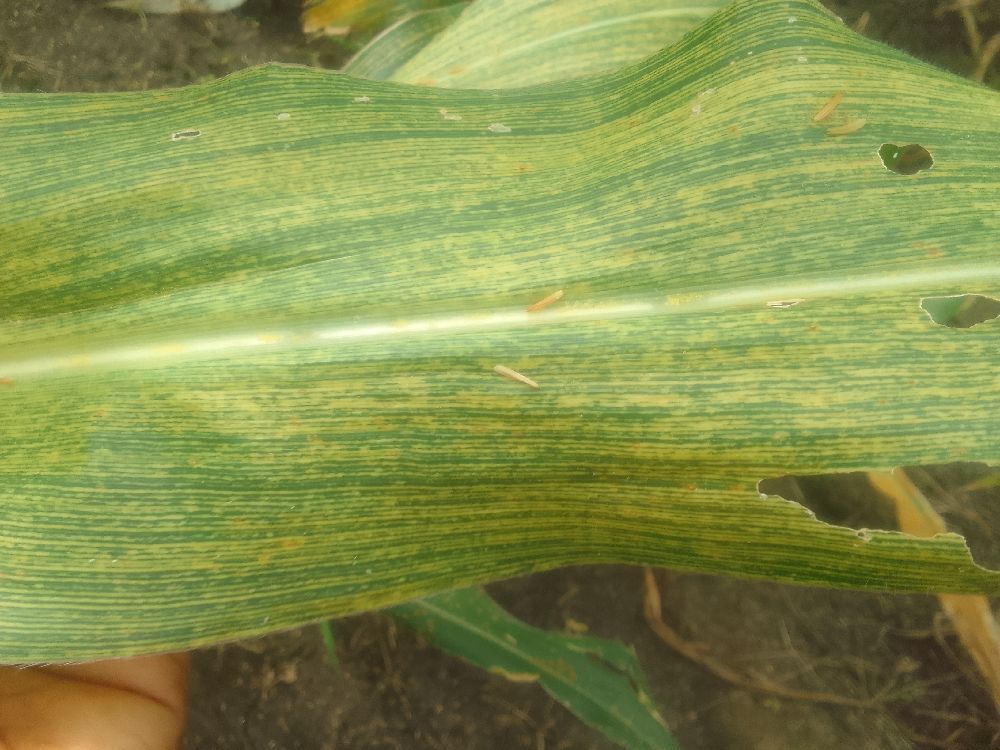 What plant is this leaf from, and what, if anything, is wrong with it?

maize, maize streak virus
